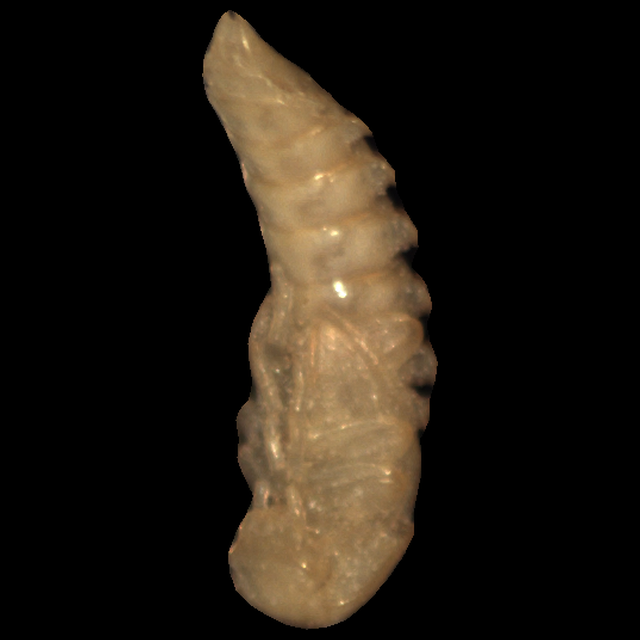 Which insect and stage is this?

mealworm pupa
